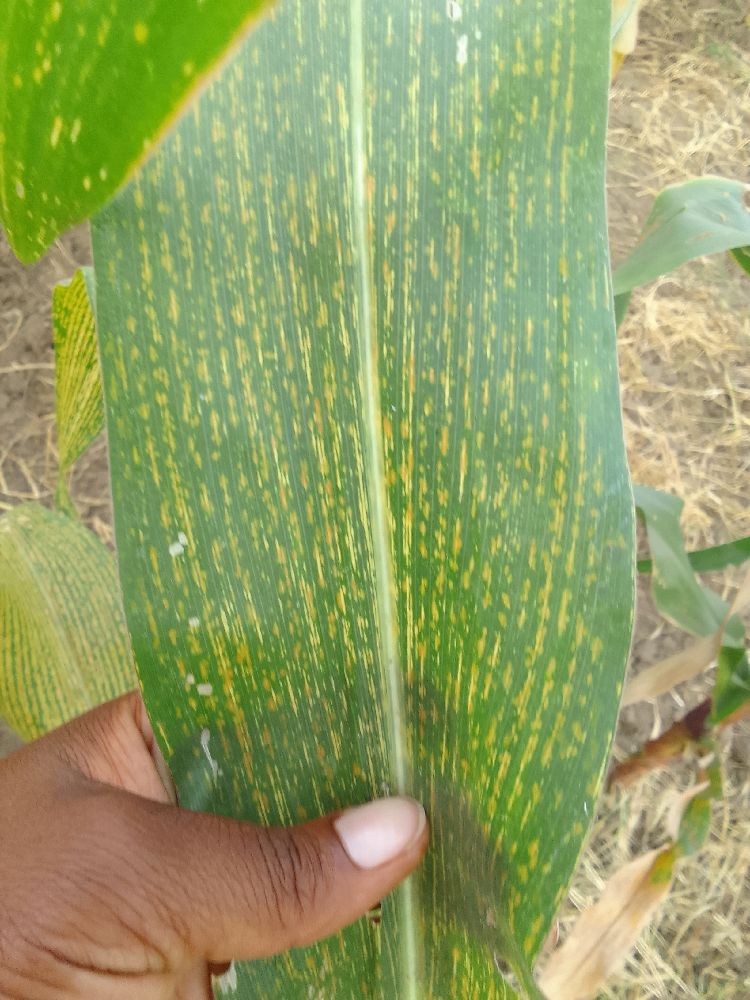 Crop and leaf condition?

maize, maize streak virus
